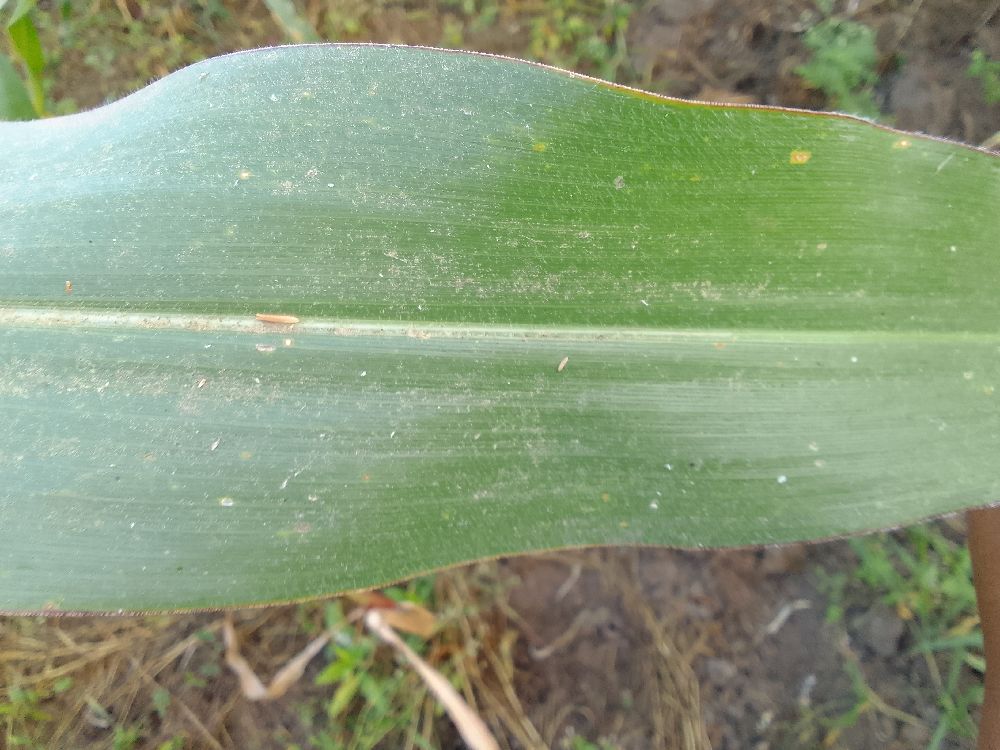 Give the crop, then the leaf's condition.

maize, healthy
